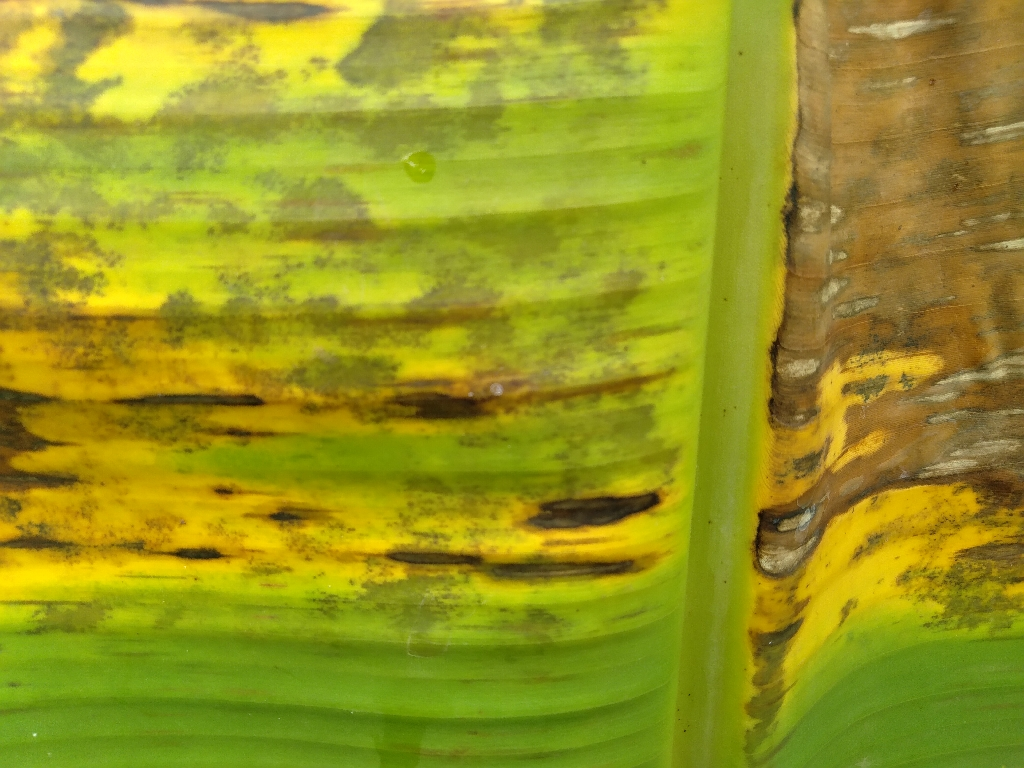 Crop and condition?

banana, black sigatoka
